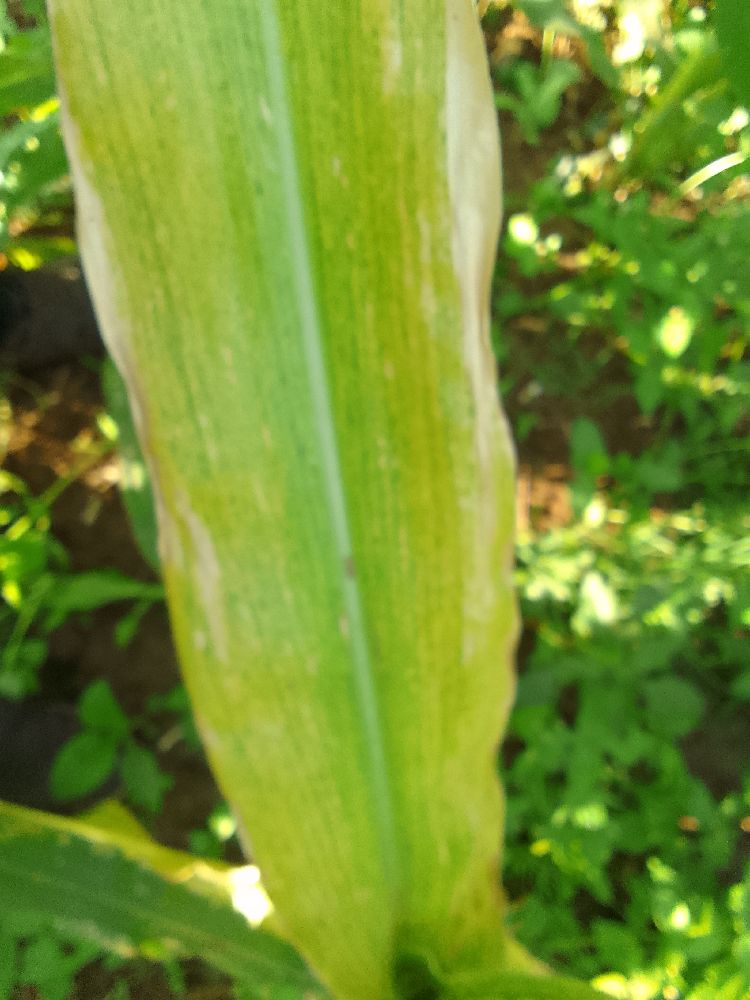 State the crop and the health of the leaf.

maize, maize lethal necrosis
